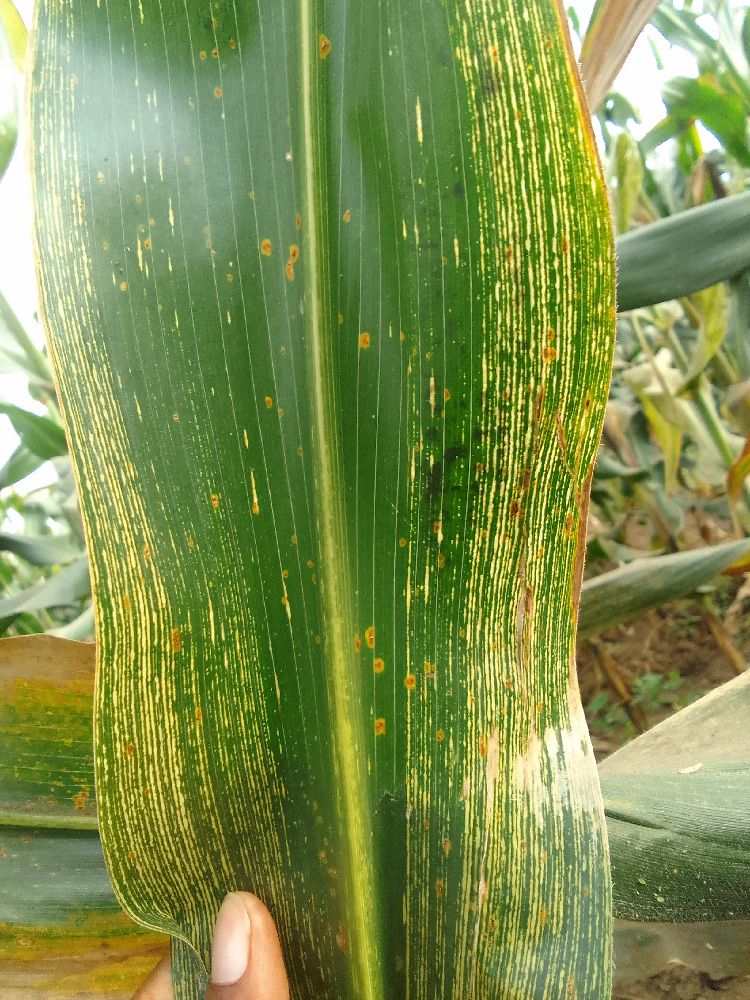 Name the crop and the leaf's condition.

maize, maize streak virus
